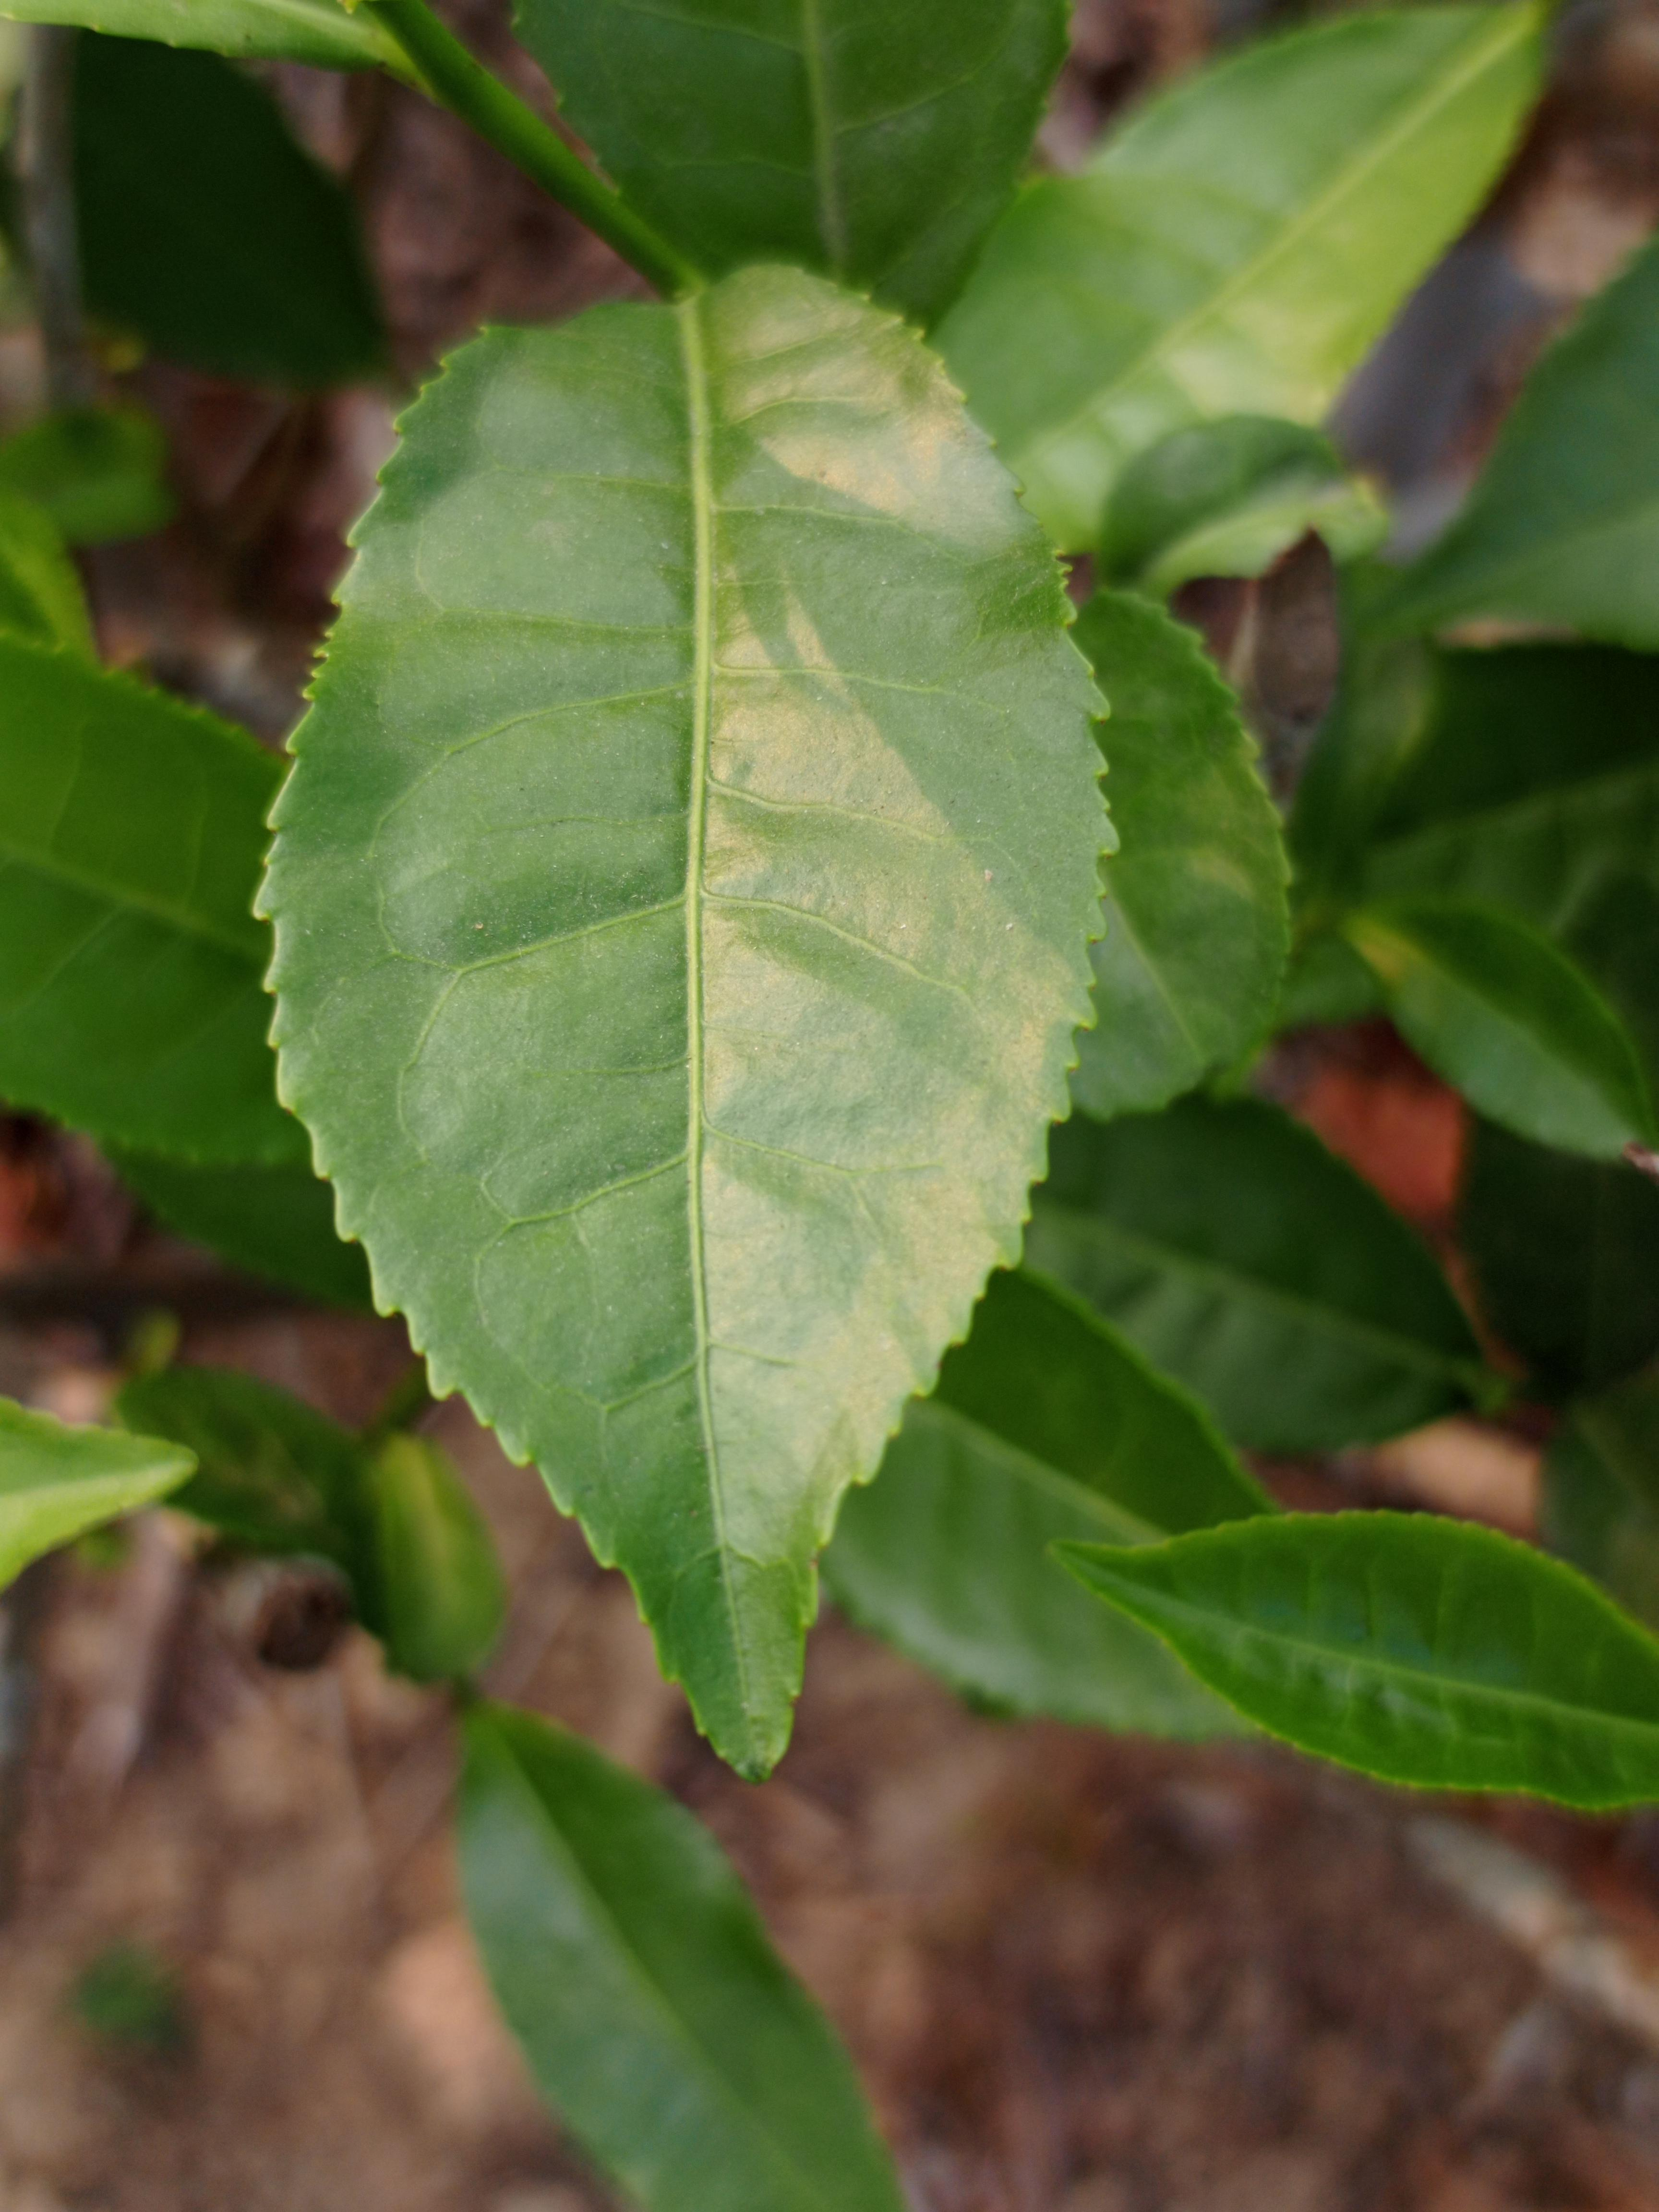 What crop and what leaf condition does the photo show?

tea, healthy leaf
